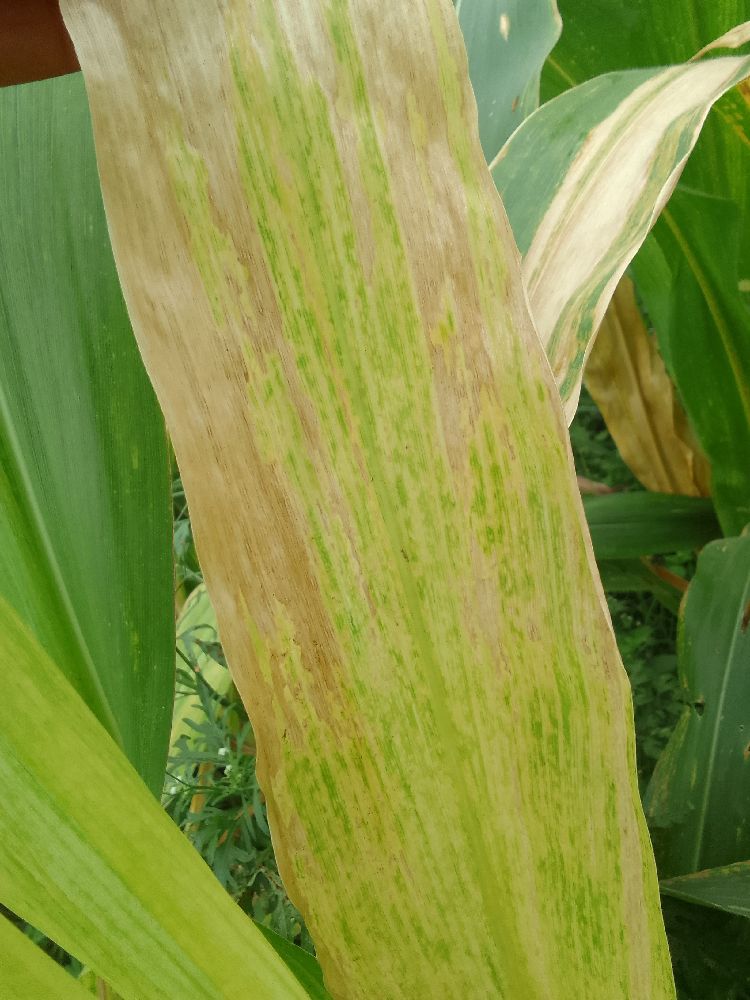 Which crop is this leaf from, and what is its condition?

maize, maize lethal necrosis
